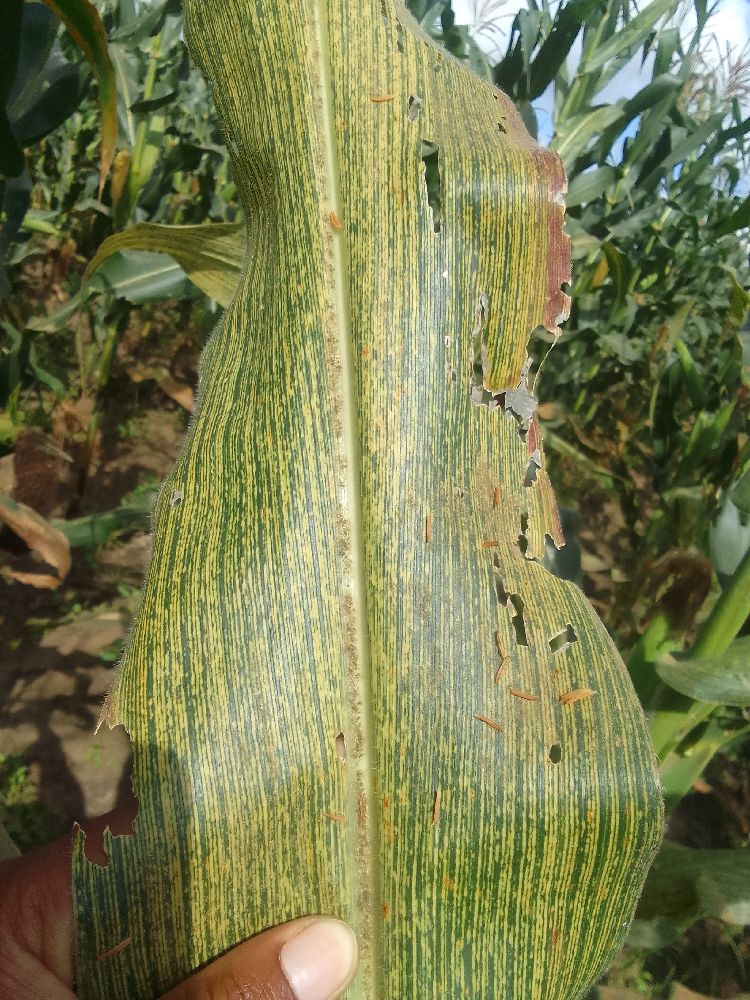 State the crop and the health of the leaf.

maize, maize streak virus
